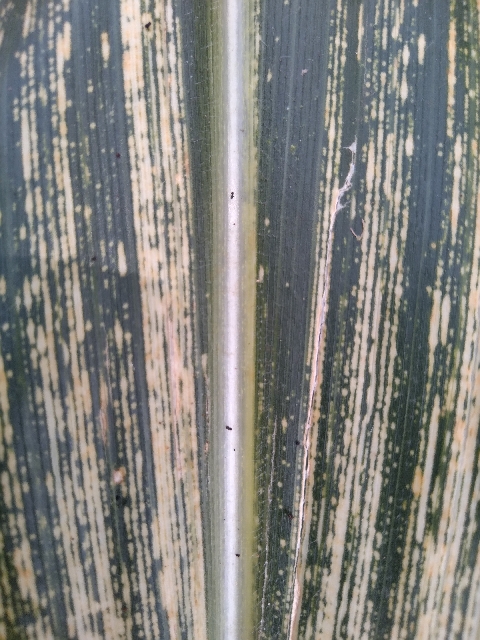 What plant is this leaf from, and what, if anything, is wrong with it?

maize, maize streak virus
